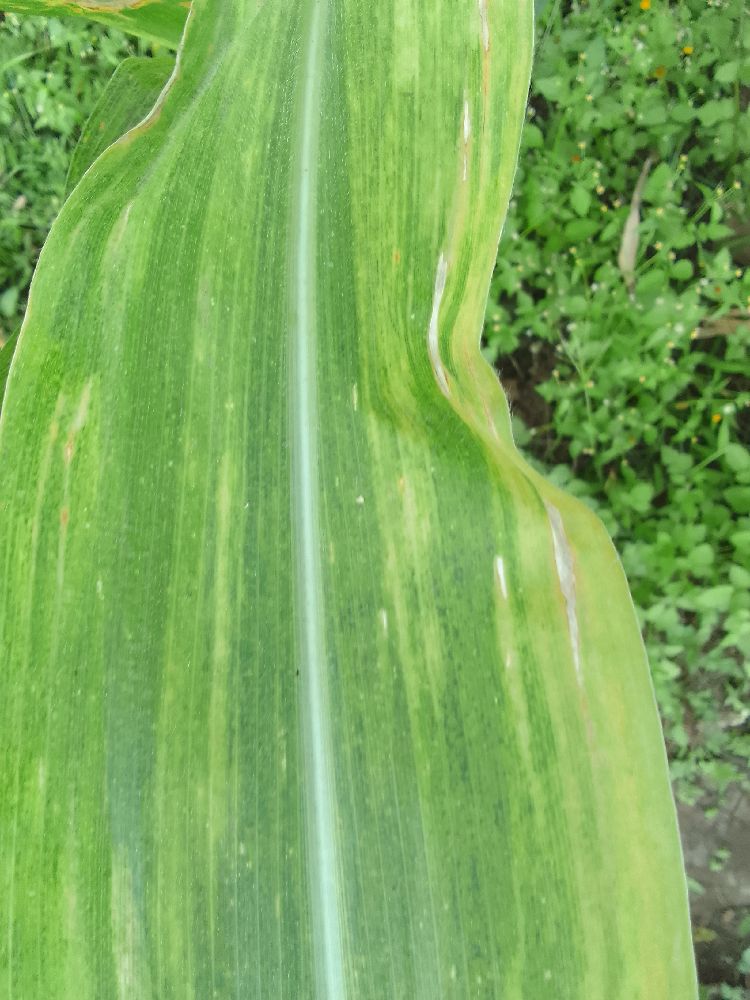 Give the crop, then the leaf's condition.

maize, maize lethal necrosis
